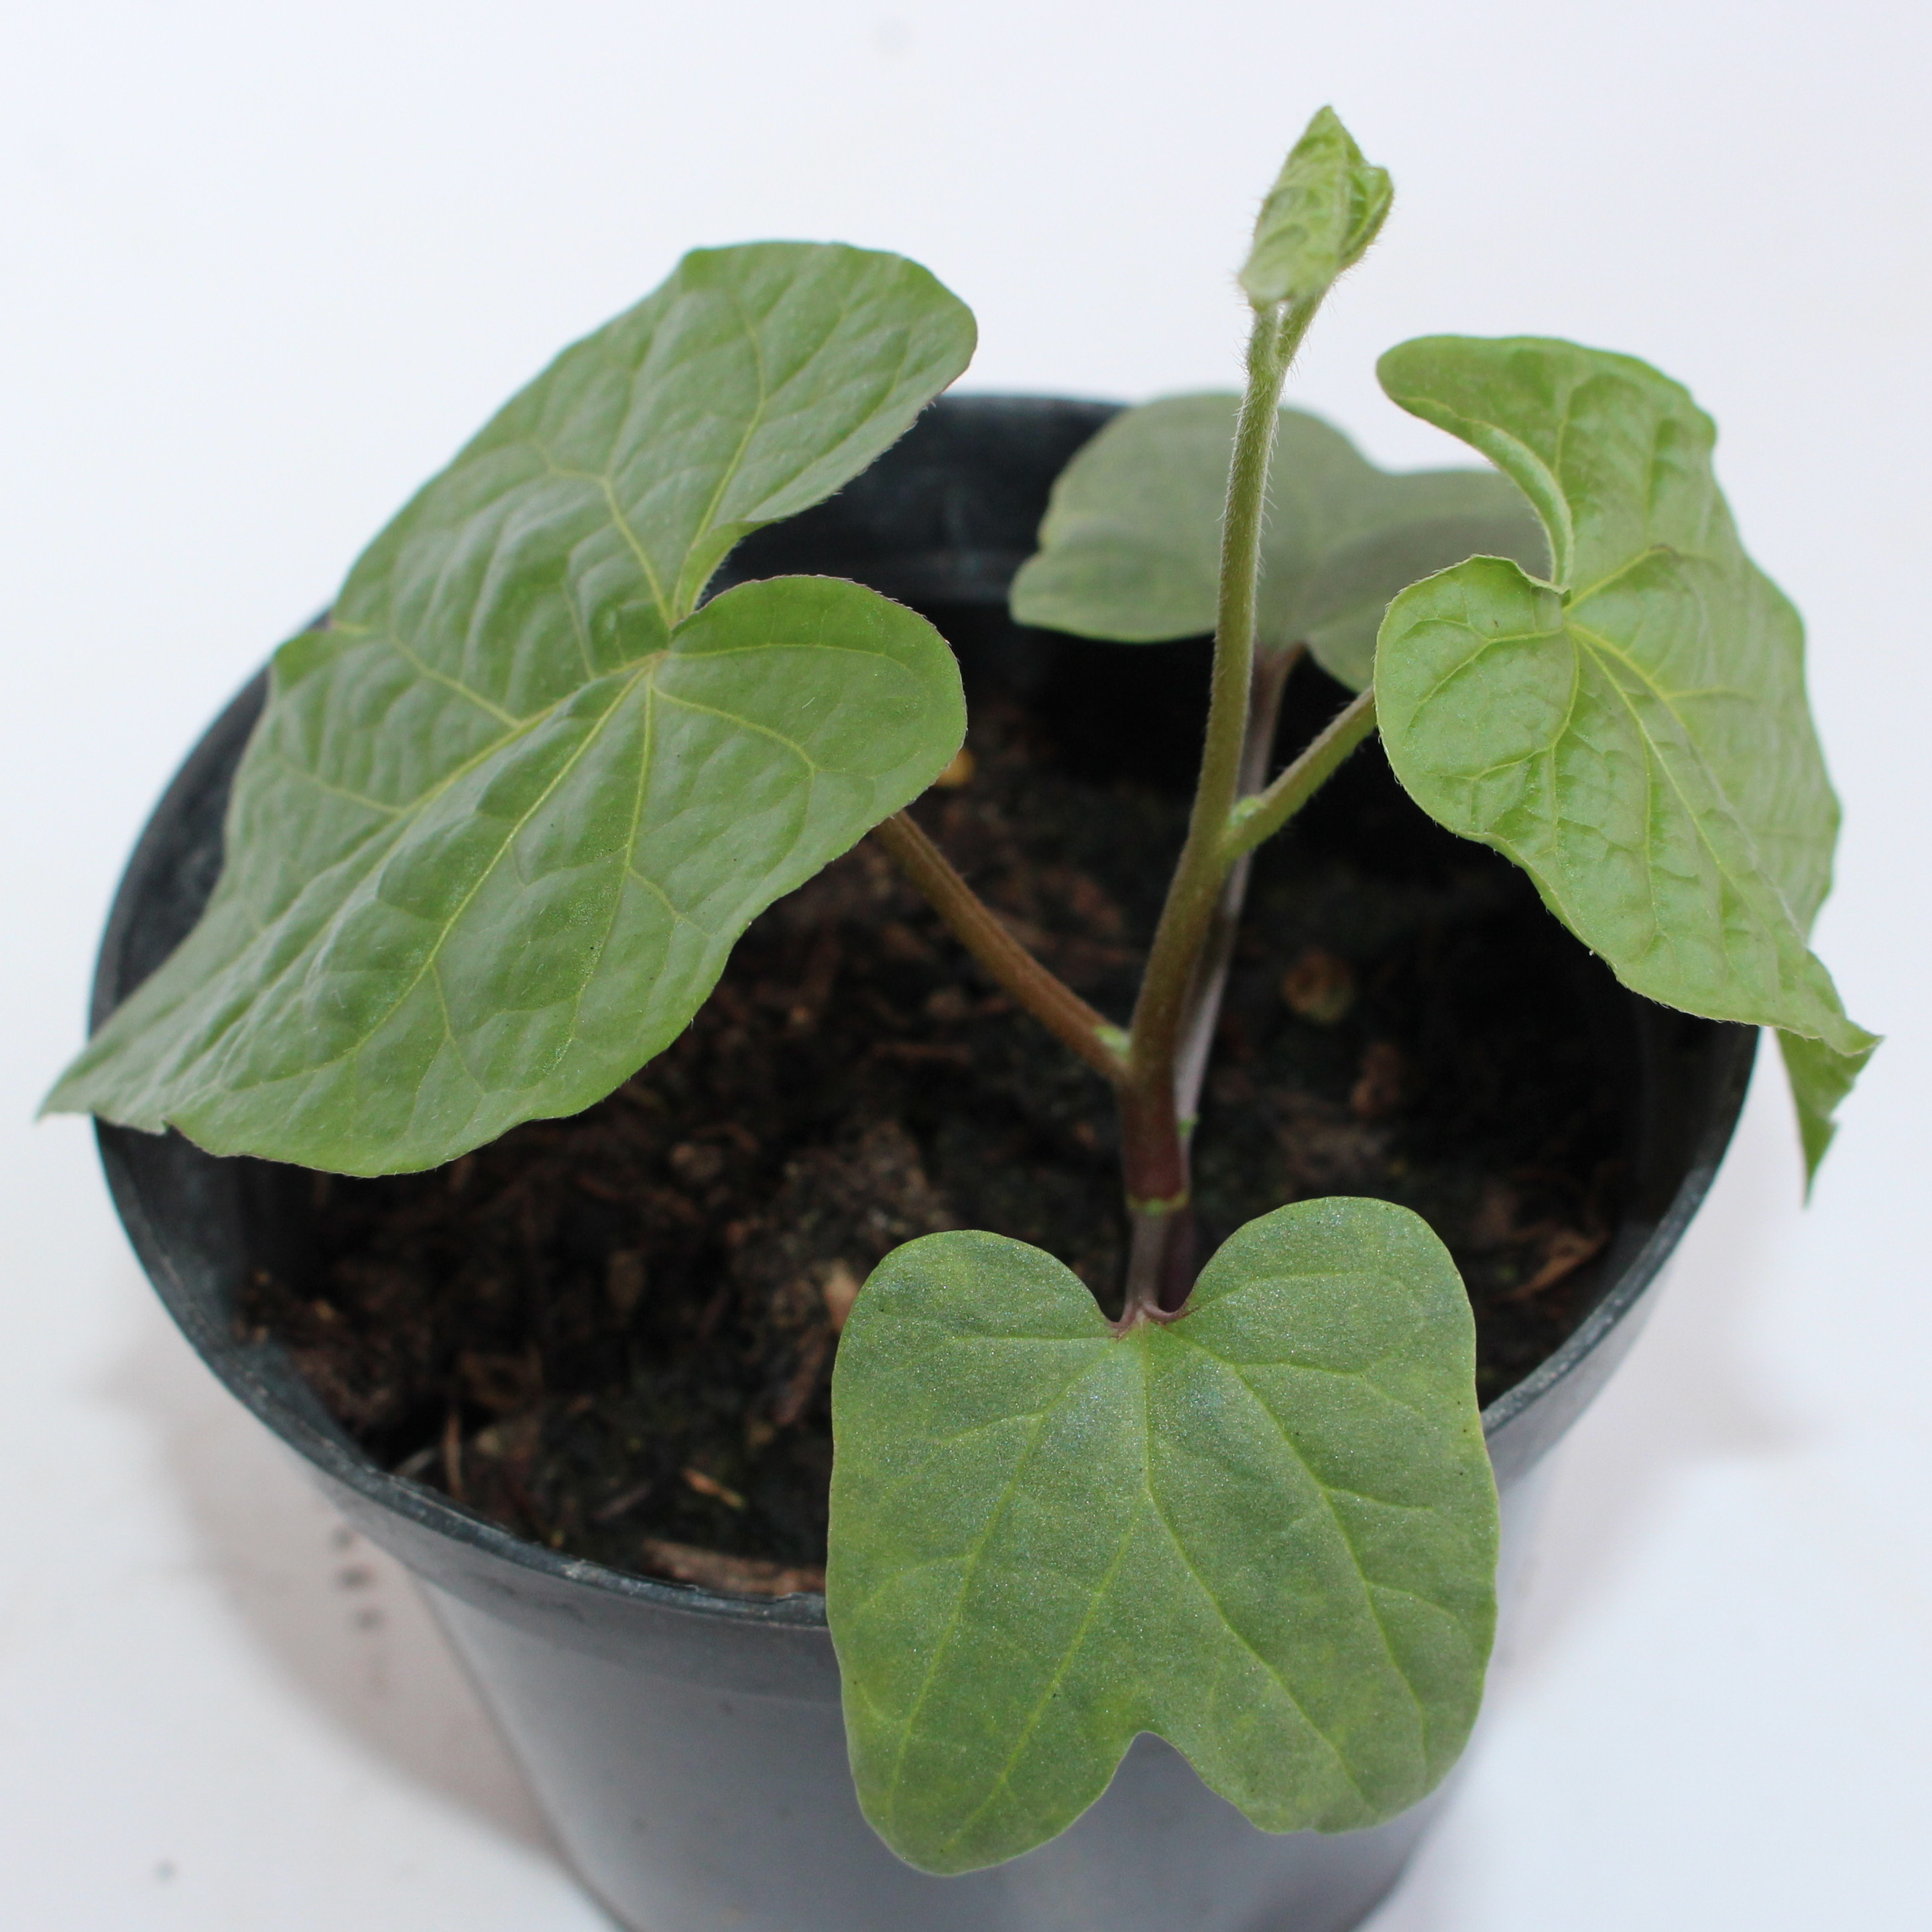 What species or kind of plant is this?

Convolvulus arvensis
